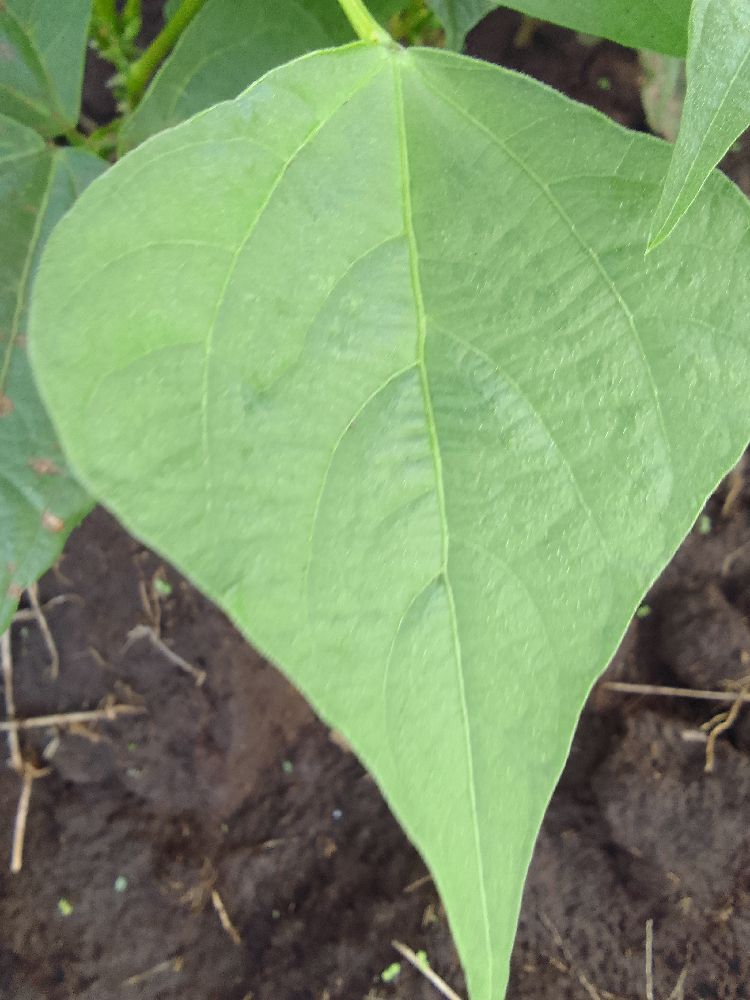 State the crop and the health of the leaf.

common bean, healthy
